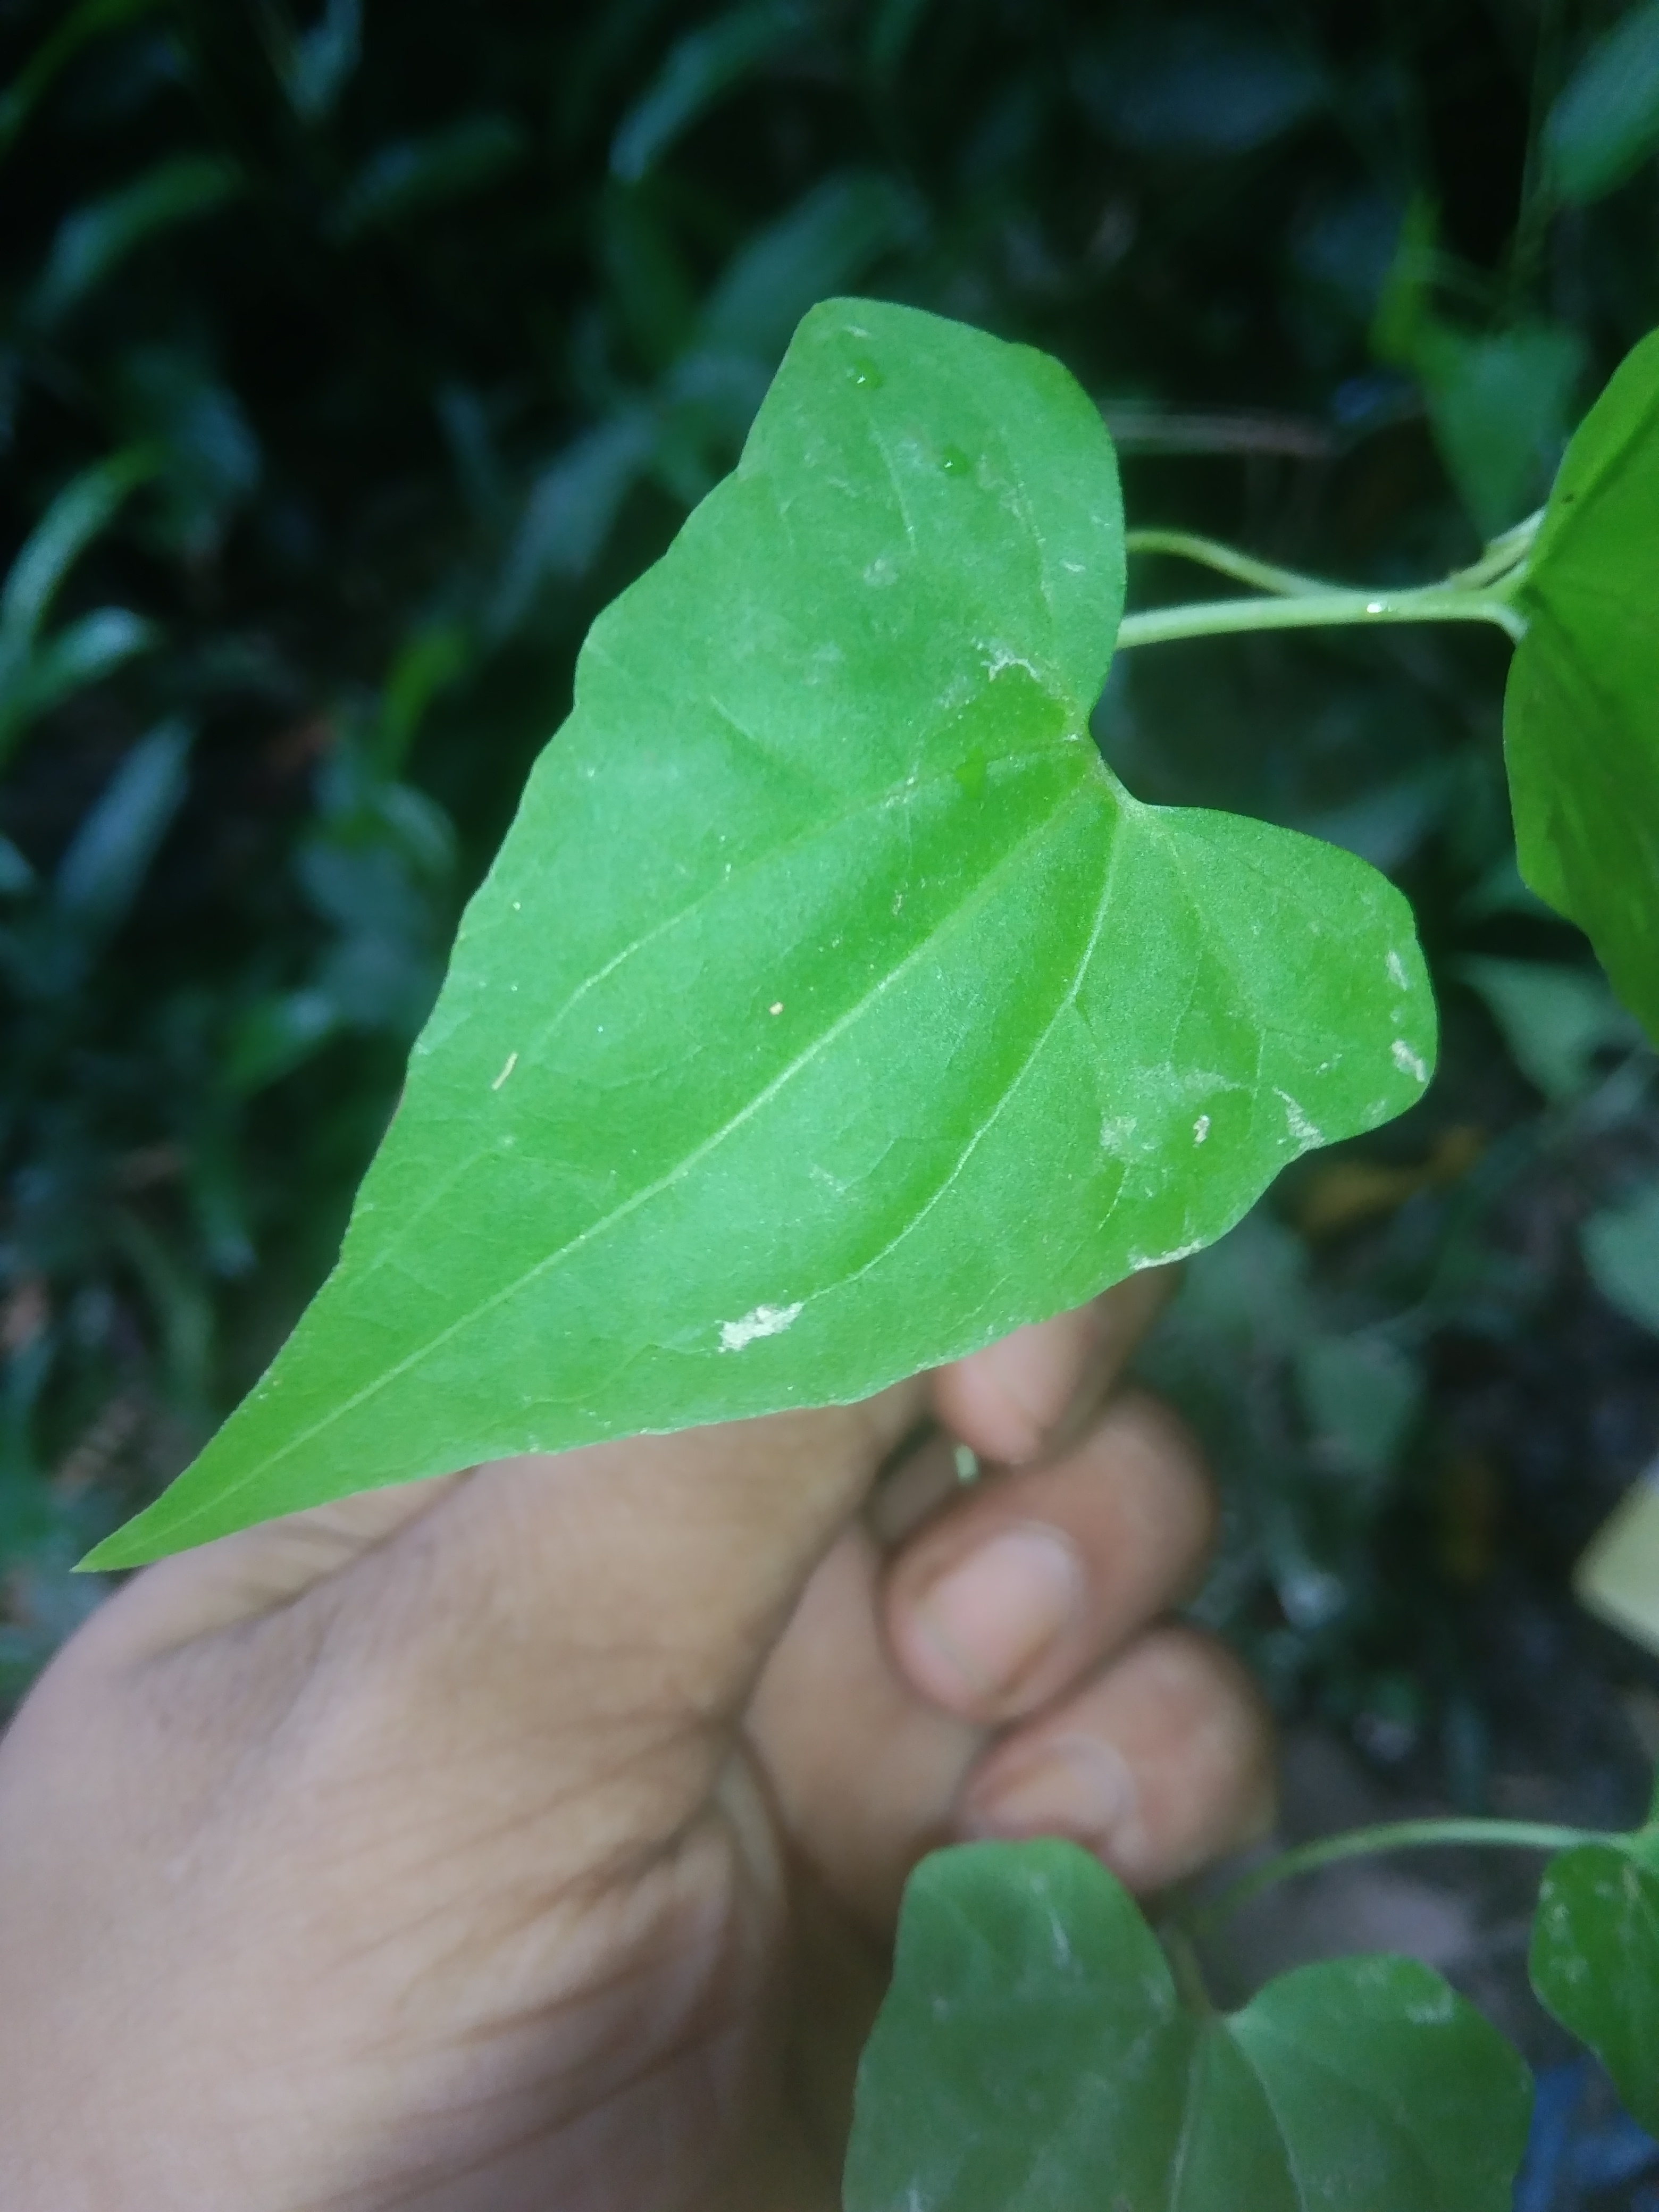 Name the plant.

bitter vine
